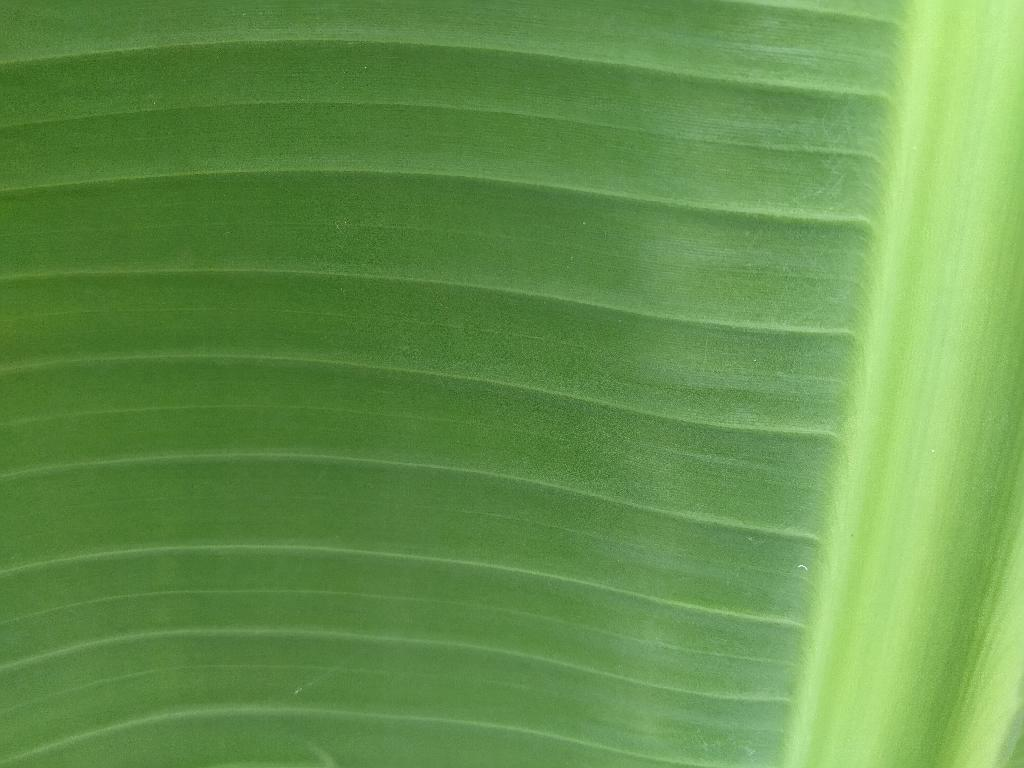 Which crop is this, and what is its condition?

banana, healthy
